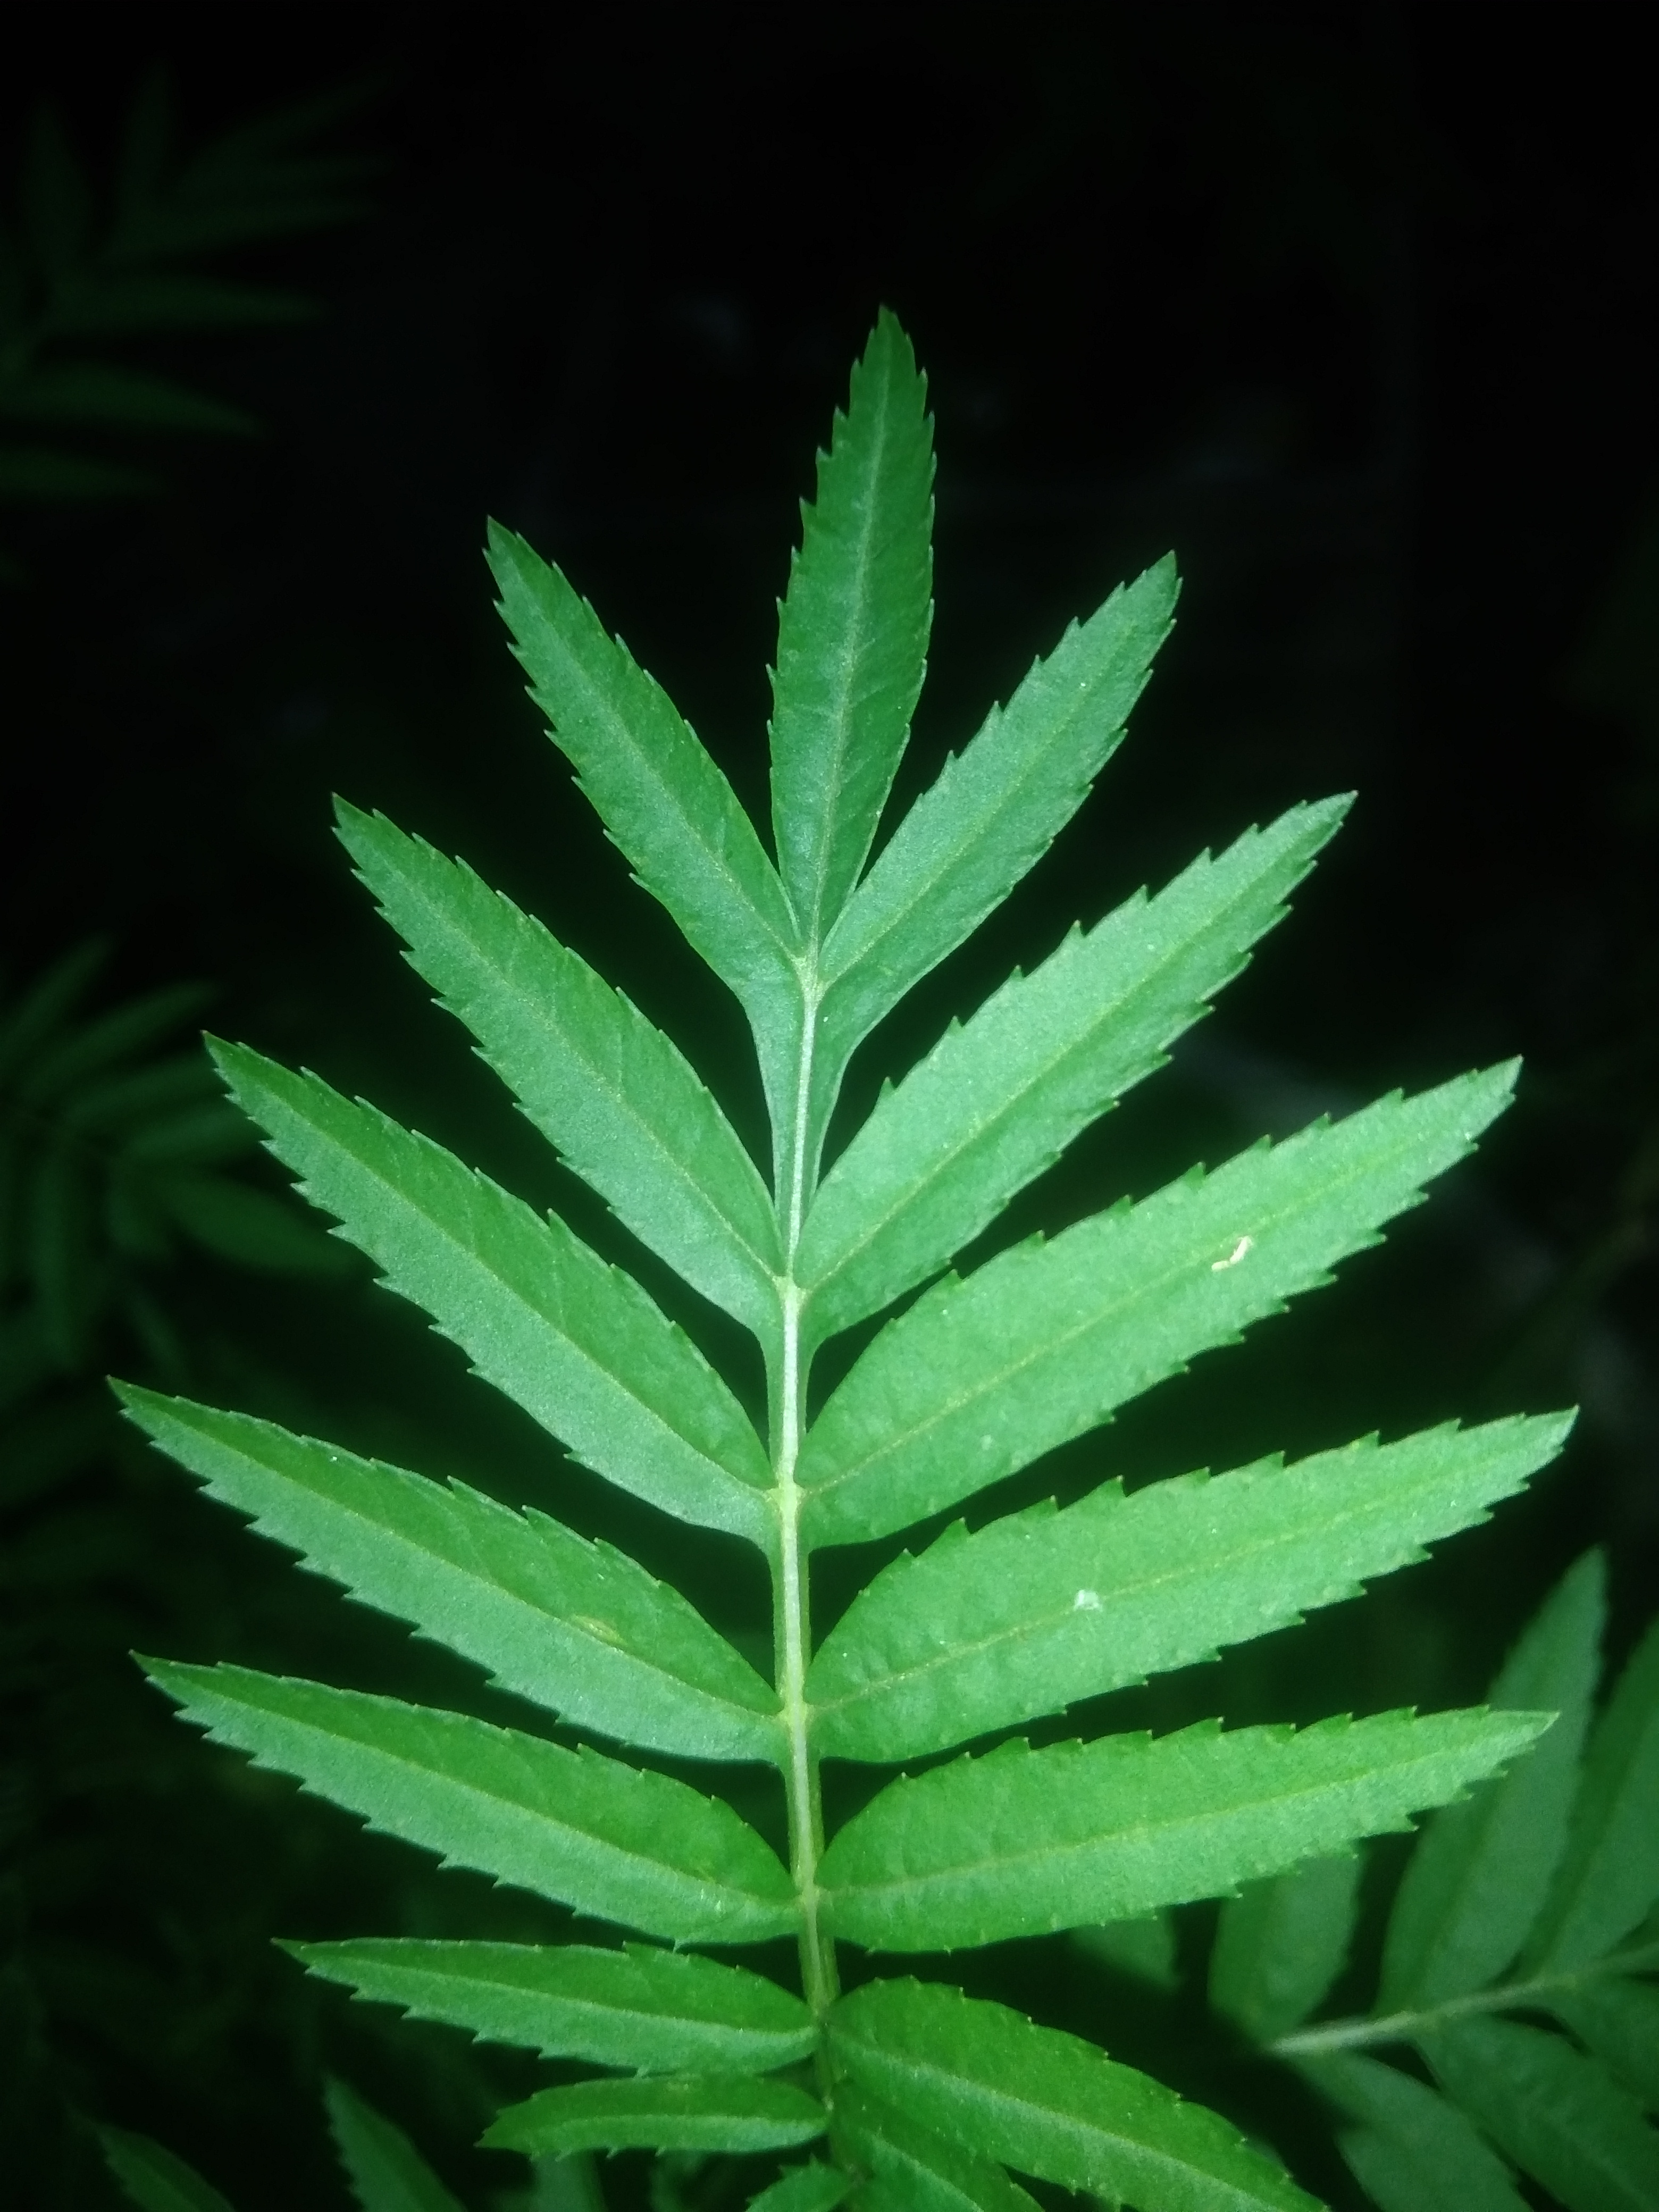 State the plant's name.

marigold
